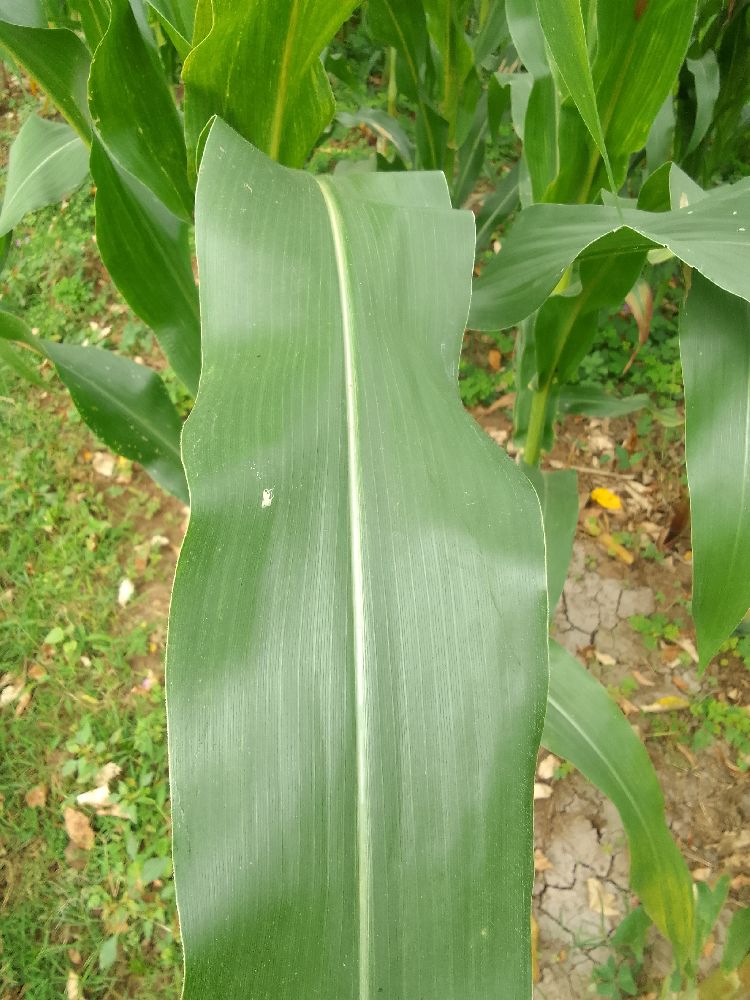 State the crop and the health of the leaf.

maize, healthy
